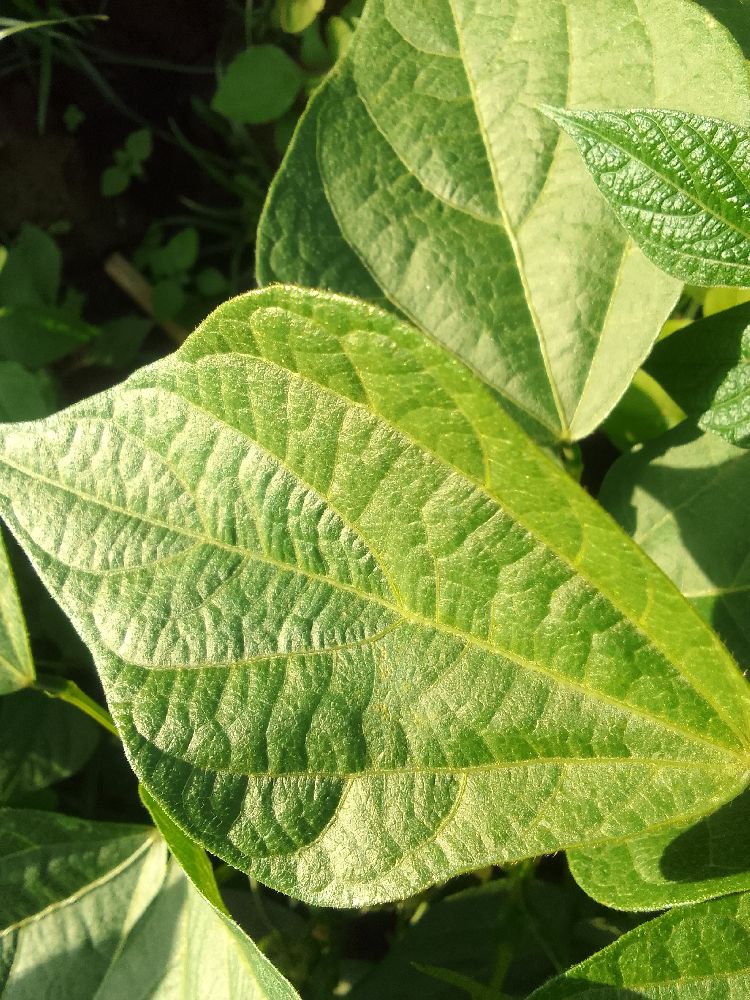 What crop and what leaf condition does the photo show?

common bean, healthy
